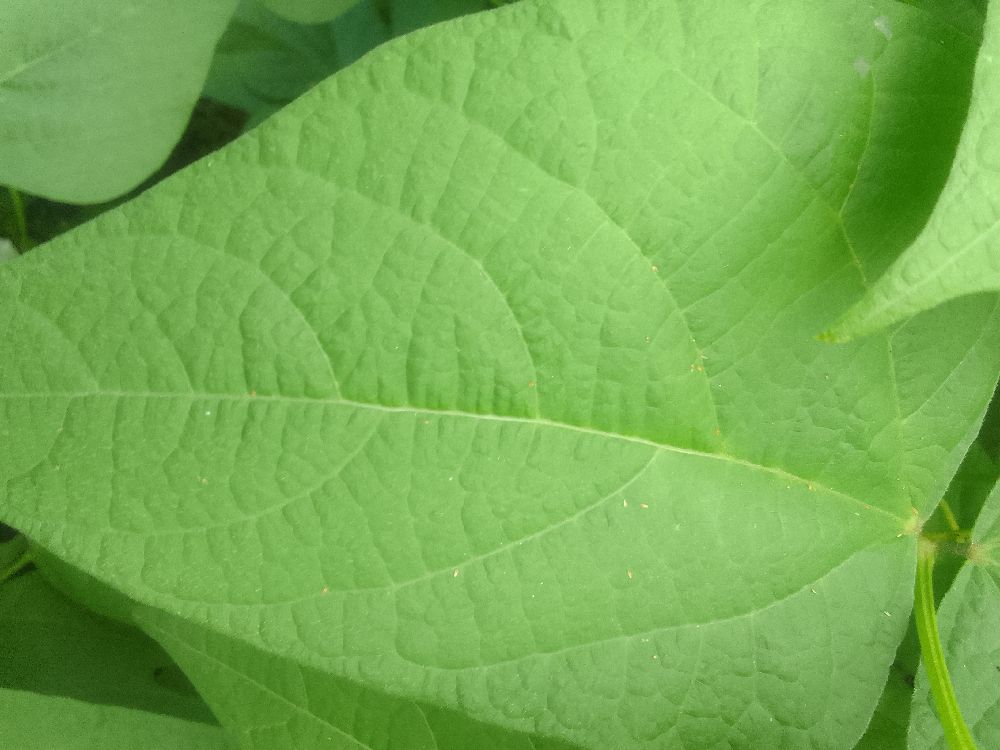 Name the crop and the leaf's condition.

common bean, healthy
